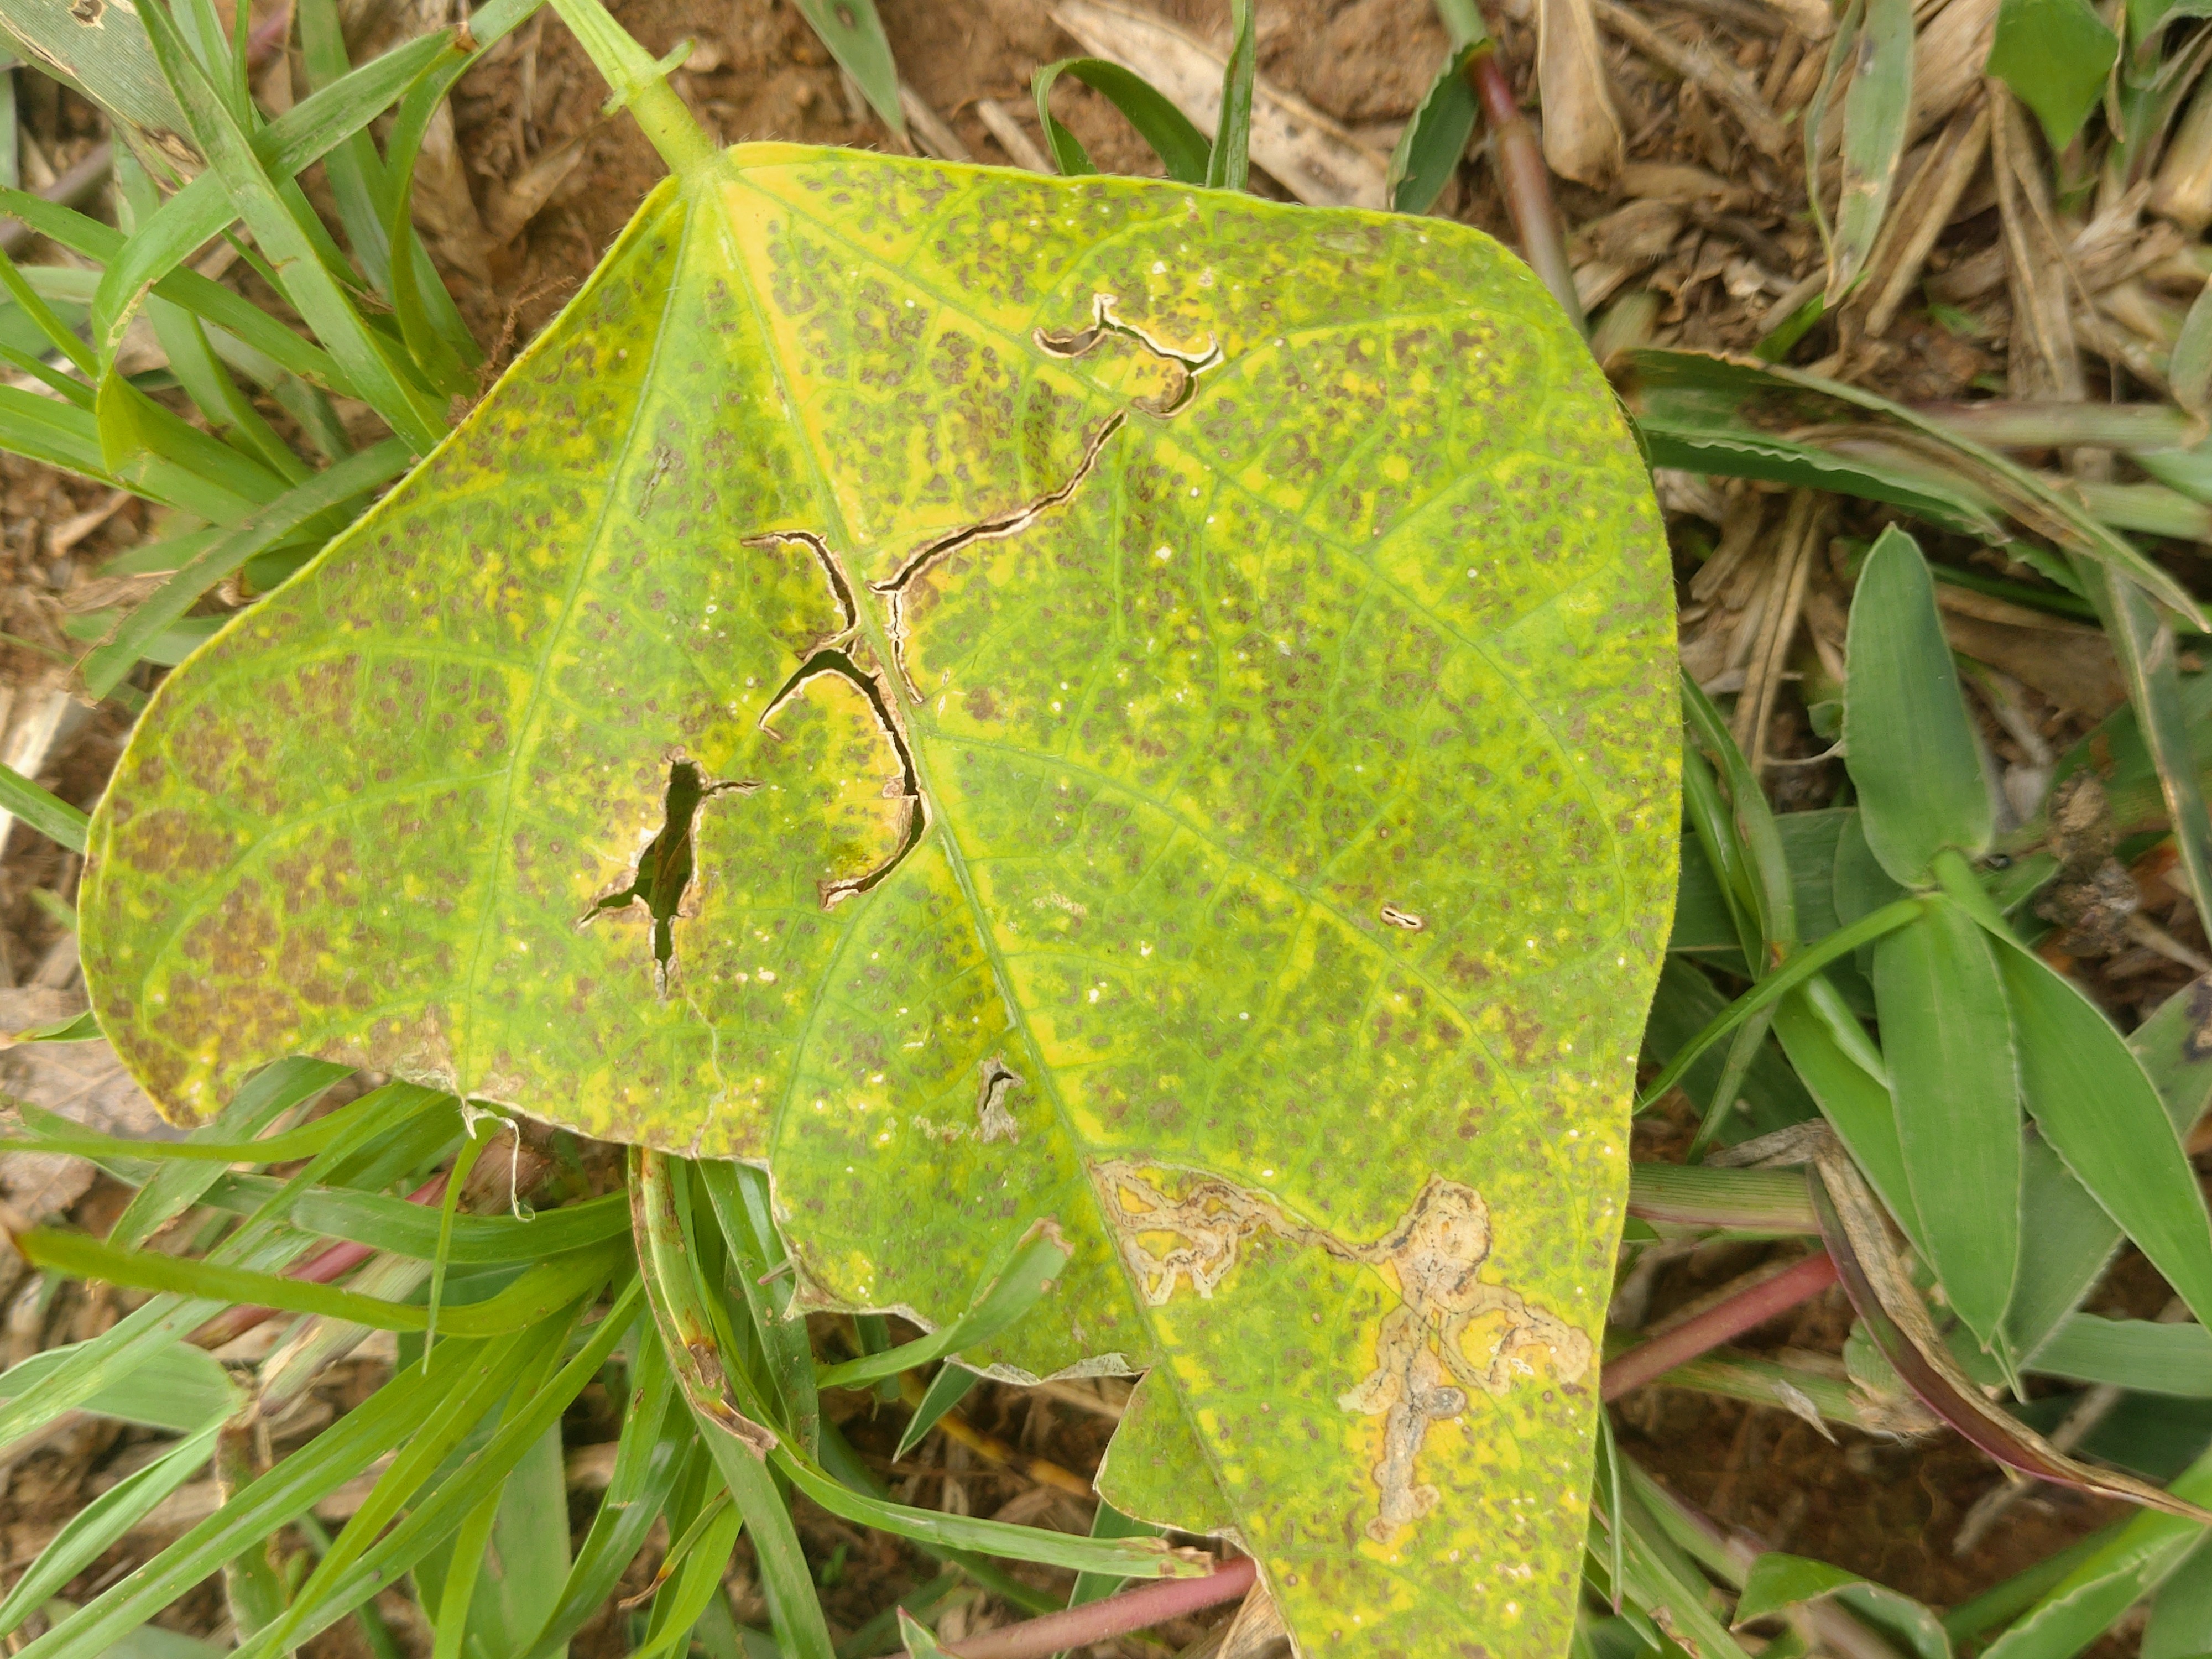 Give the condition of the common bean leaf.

anthracnose
